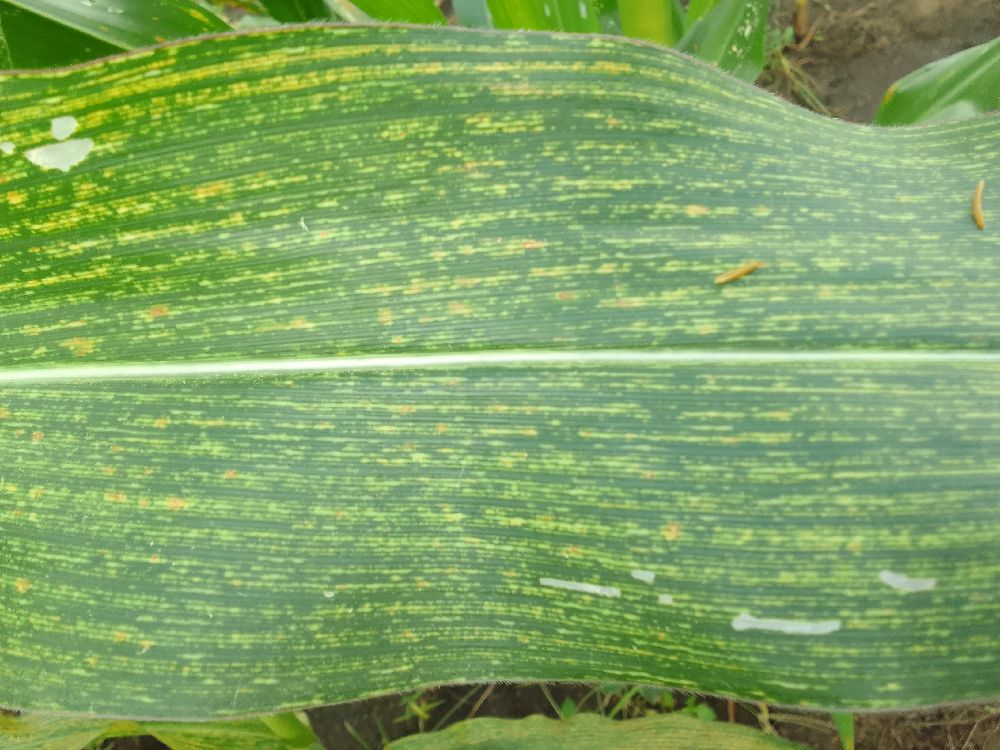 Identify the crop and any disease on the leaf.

maize, maize streak virus
